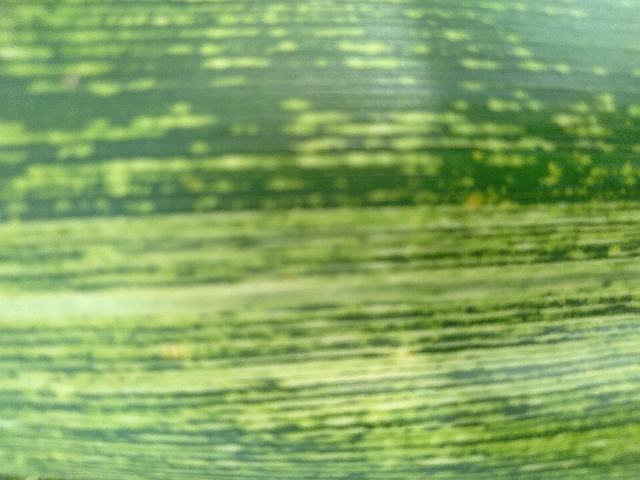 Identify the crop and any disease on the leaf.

maize, maize streak virus
